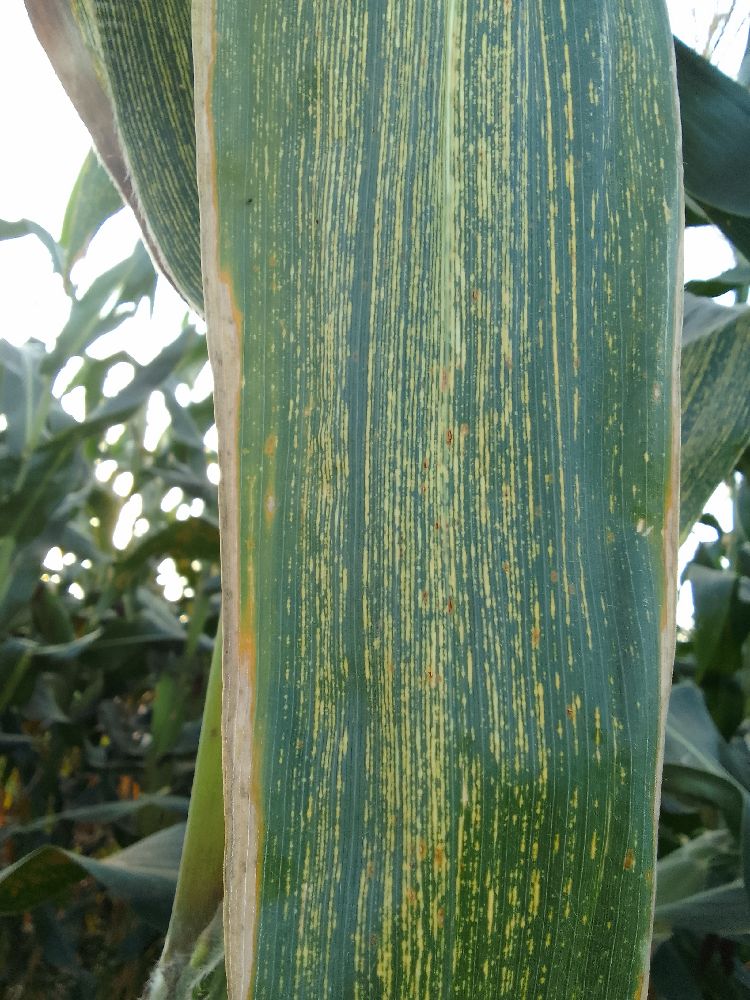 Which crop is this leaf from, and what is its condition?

maize, maize streak virus
